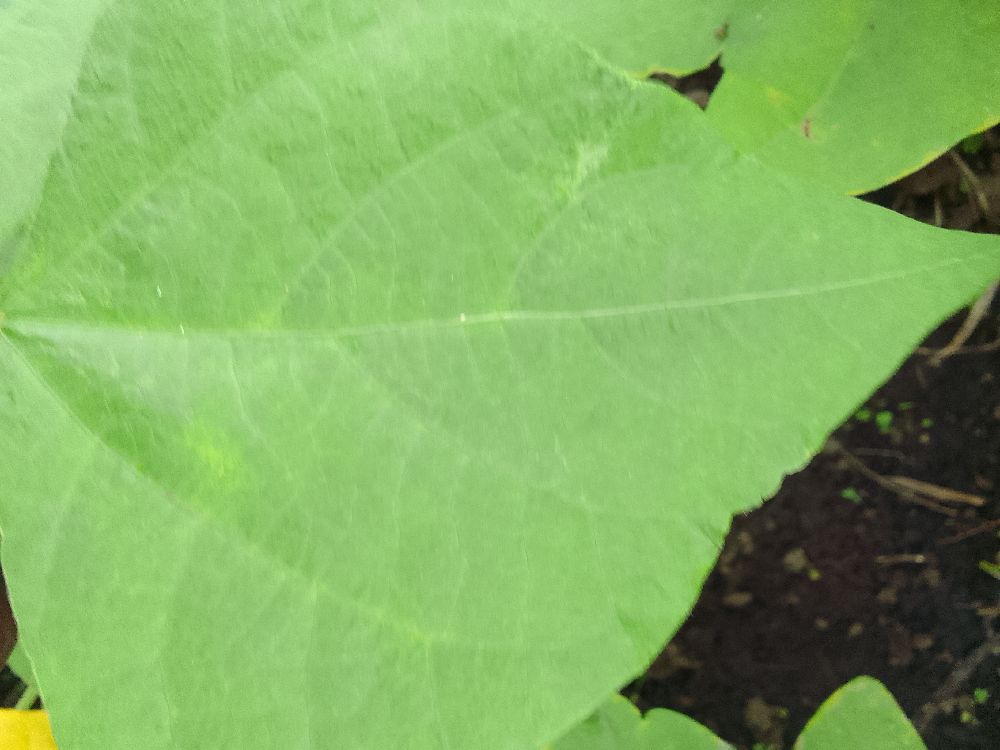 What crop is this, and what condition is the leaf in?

common bean, healthy
